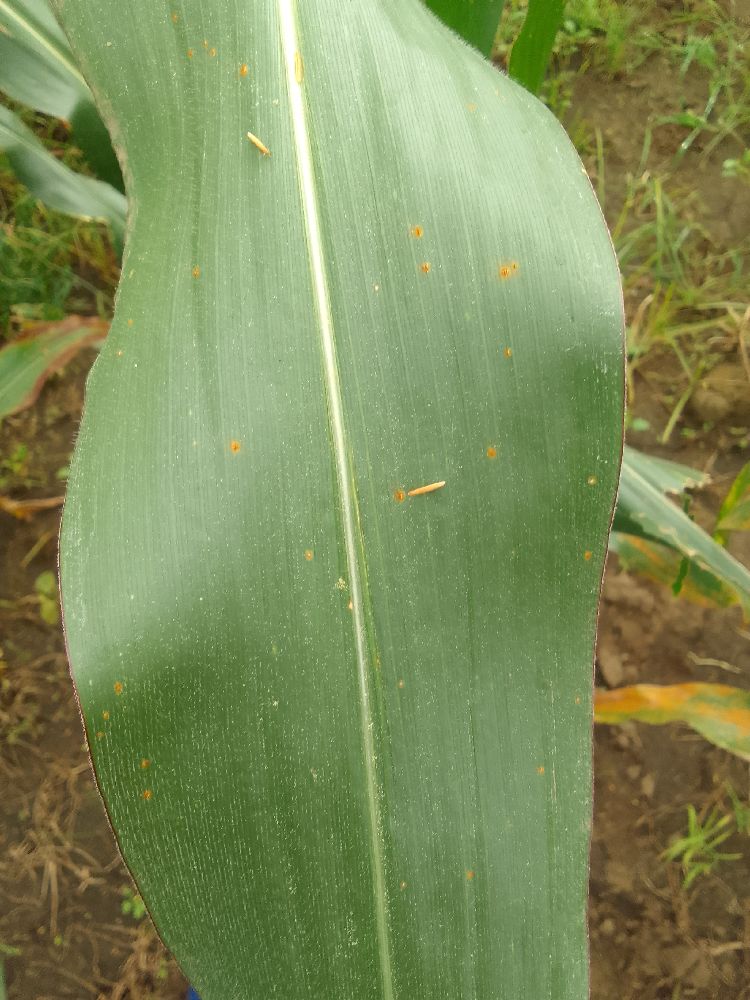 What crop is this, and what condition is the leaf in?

maize, healthy
